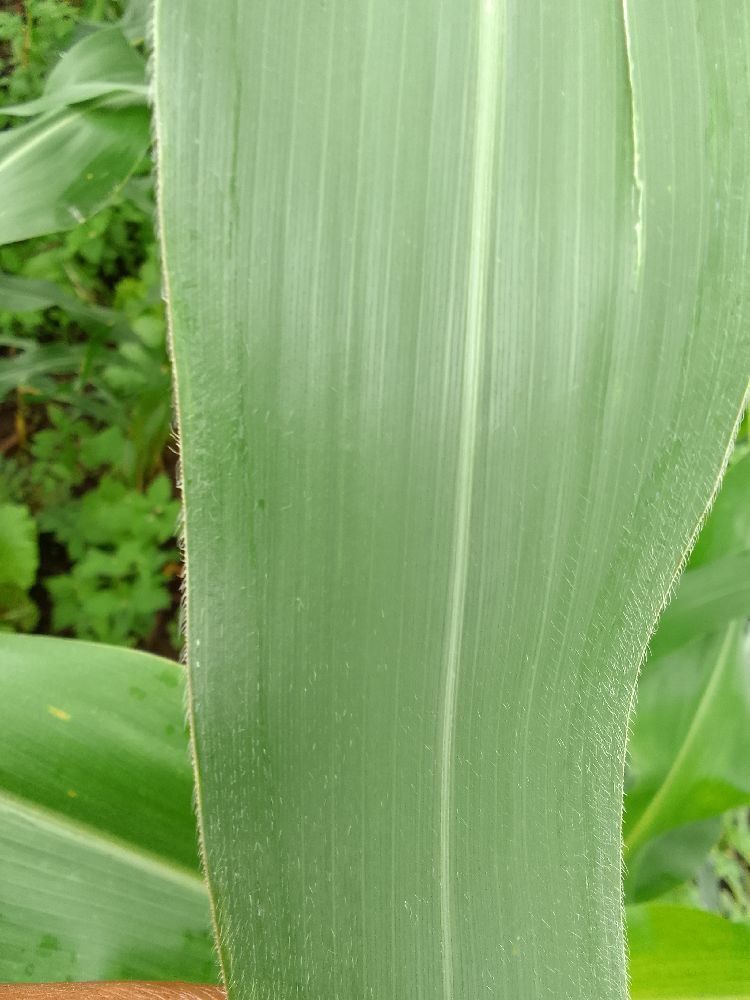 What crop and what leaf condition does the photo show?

maize, healthy
